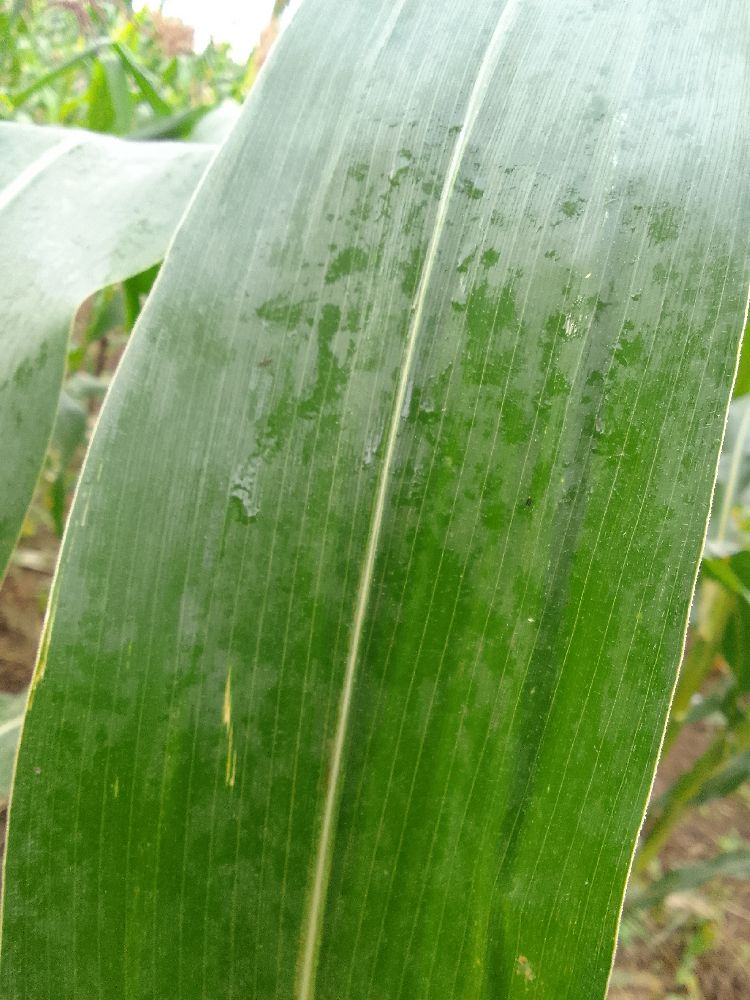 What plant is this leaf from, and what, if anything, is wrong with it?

maize, healthy
